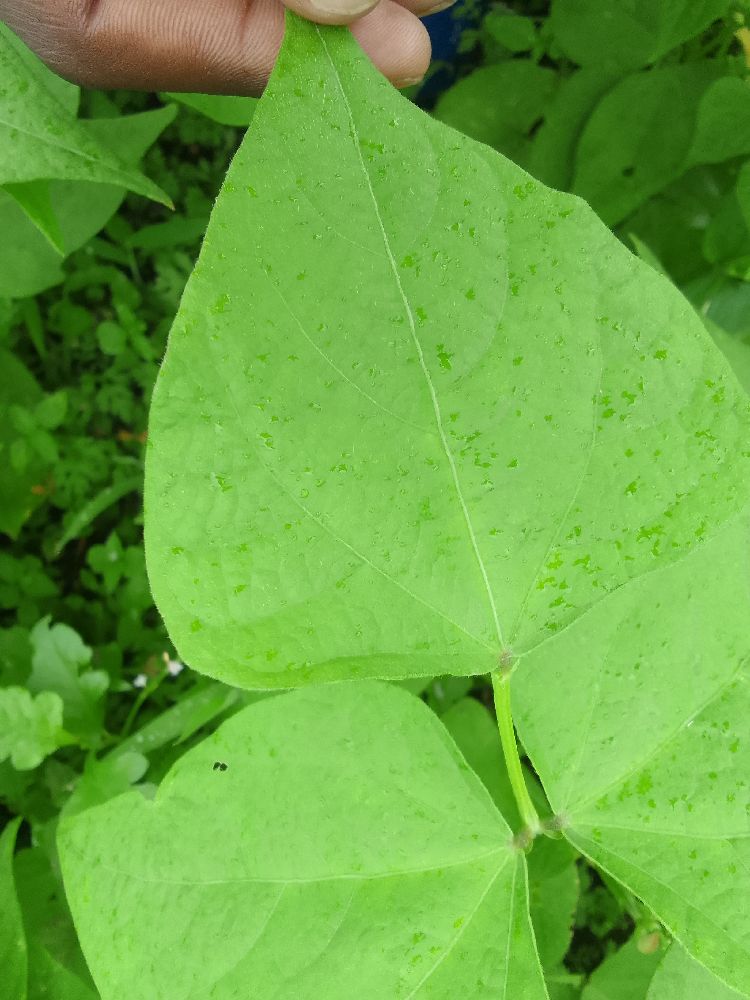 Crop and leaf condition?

common bean, healthy
